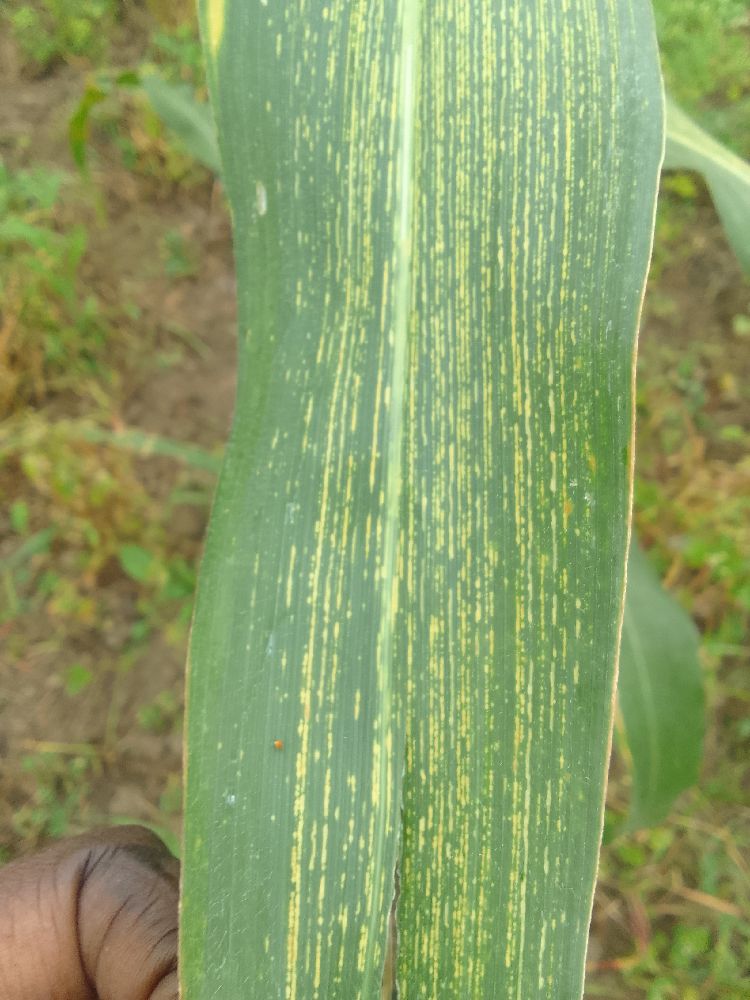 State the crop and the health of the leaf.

maize, maize streak virus
